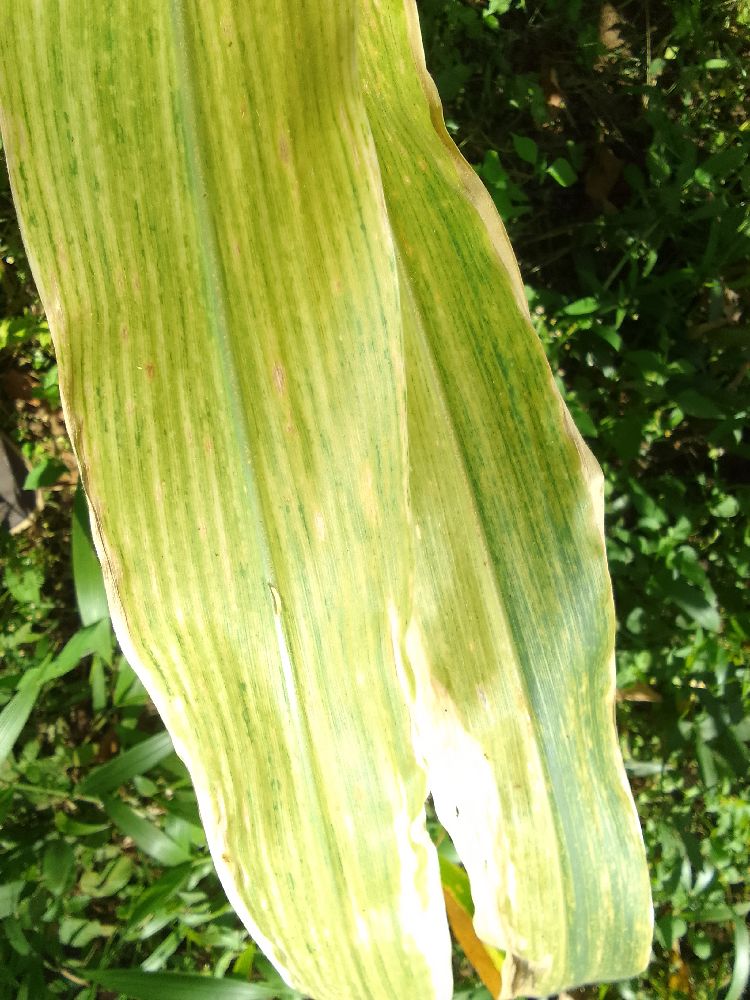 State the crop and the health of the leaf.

maize, maize lethal necrosis
